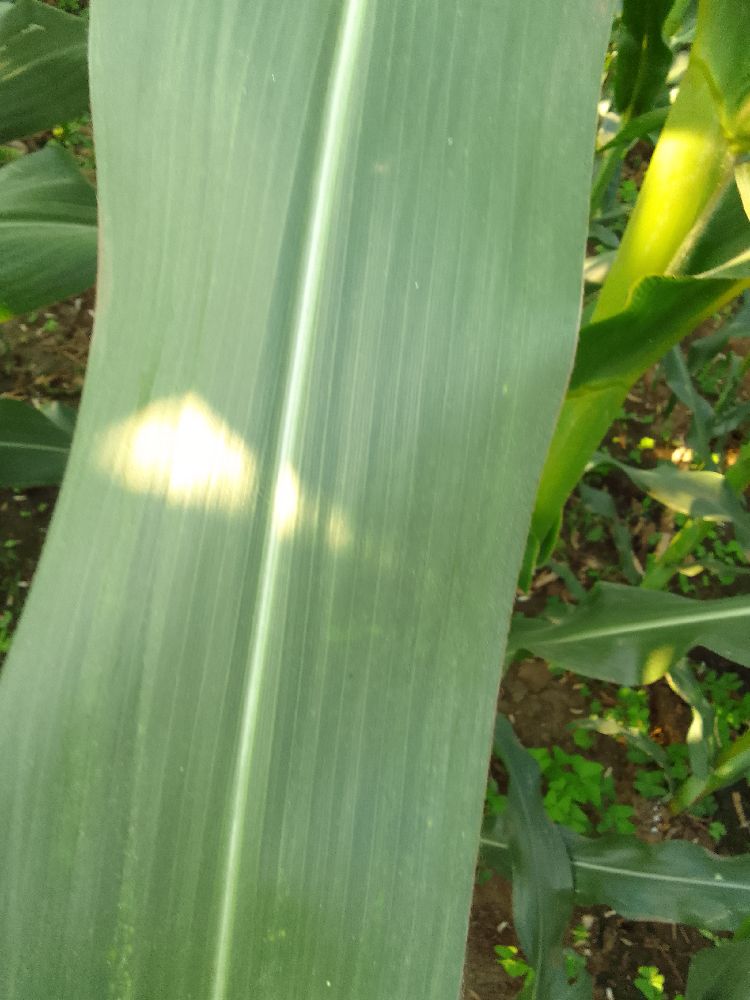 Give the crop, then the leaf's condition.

maize, healthy
